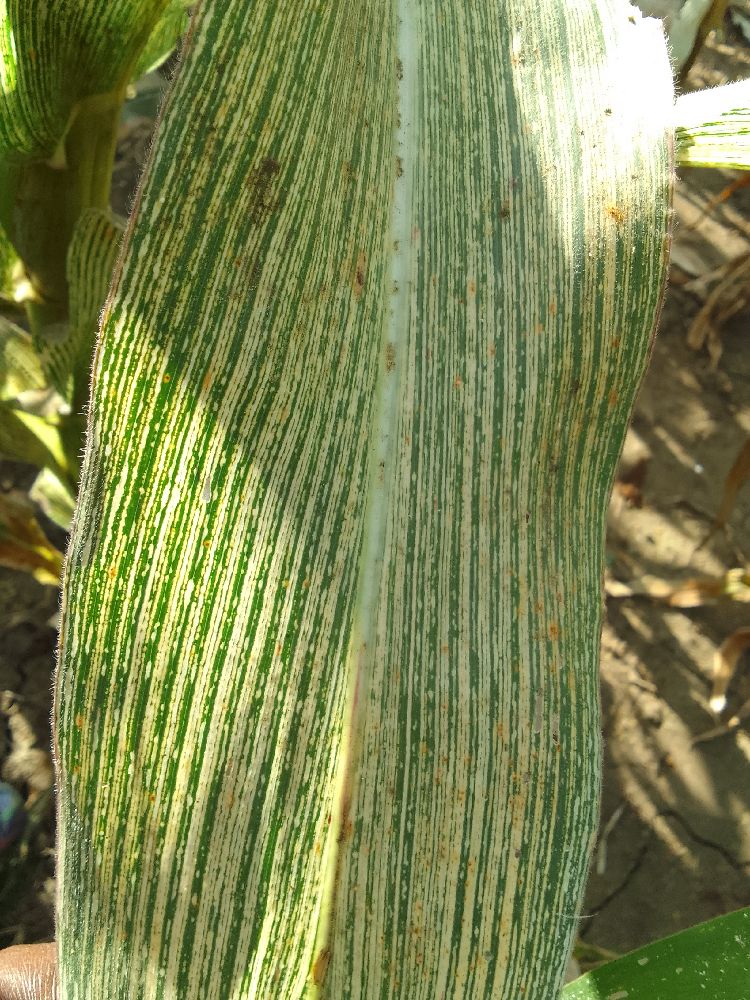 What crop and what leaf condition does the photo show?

maize, maize streak virus
